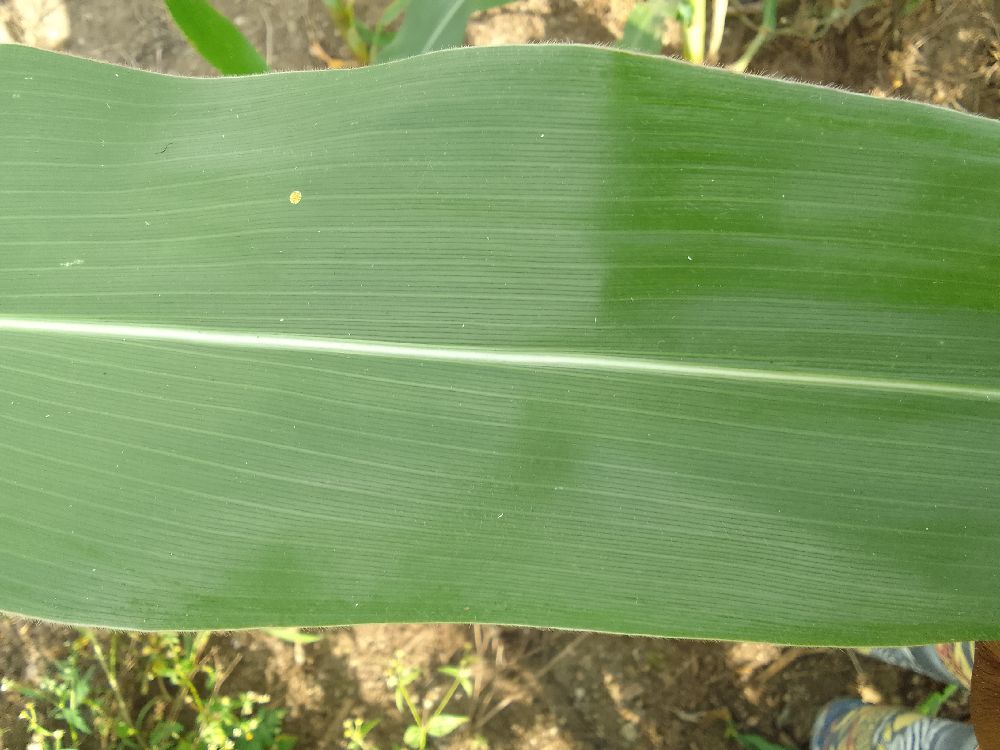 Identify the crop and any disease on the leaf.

maize, healthy
